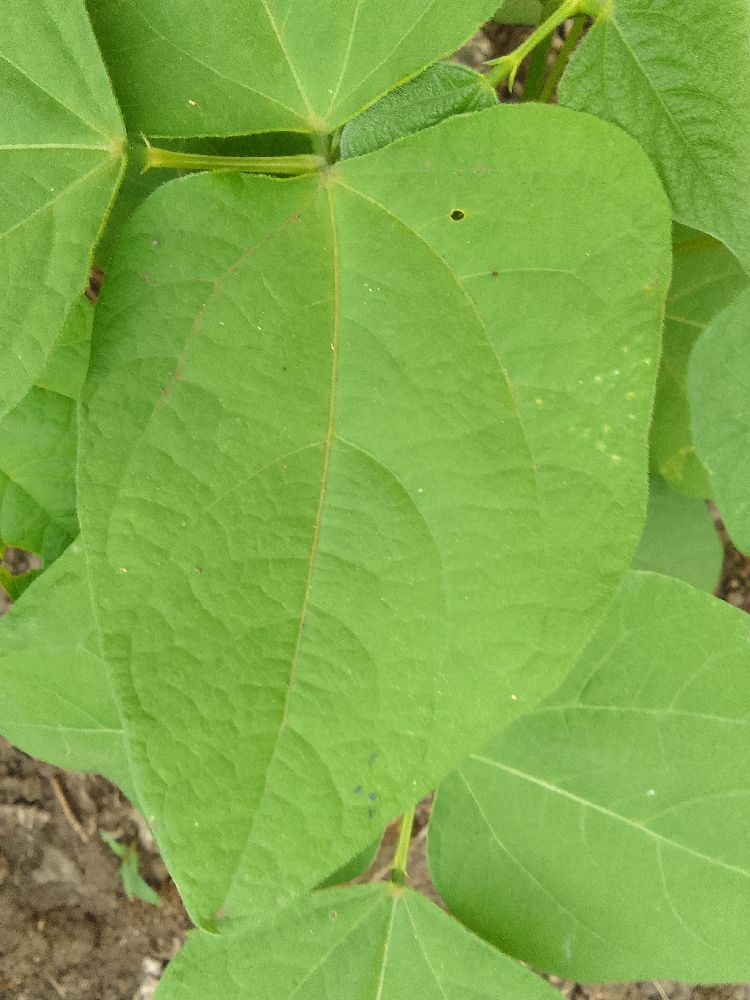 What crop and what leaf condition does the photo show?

common bean, healthy
